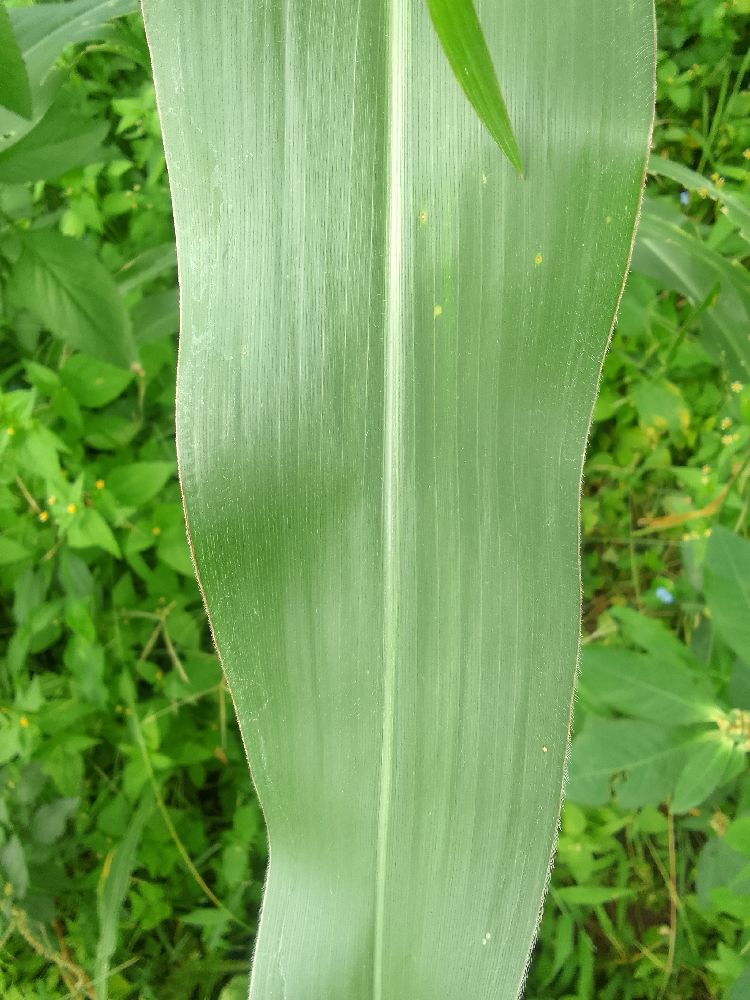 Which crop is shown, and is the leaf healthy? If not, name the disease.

maize, healthy
